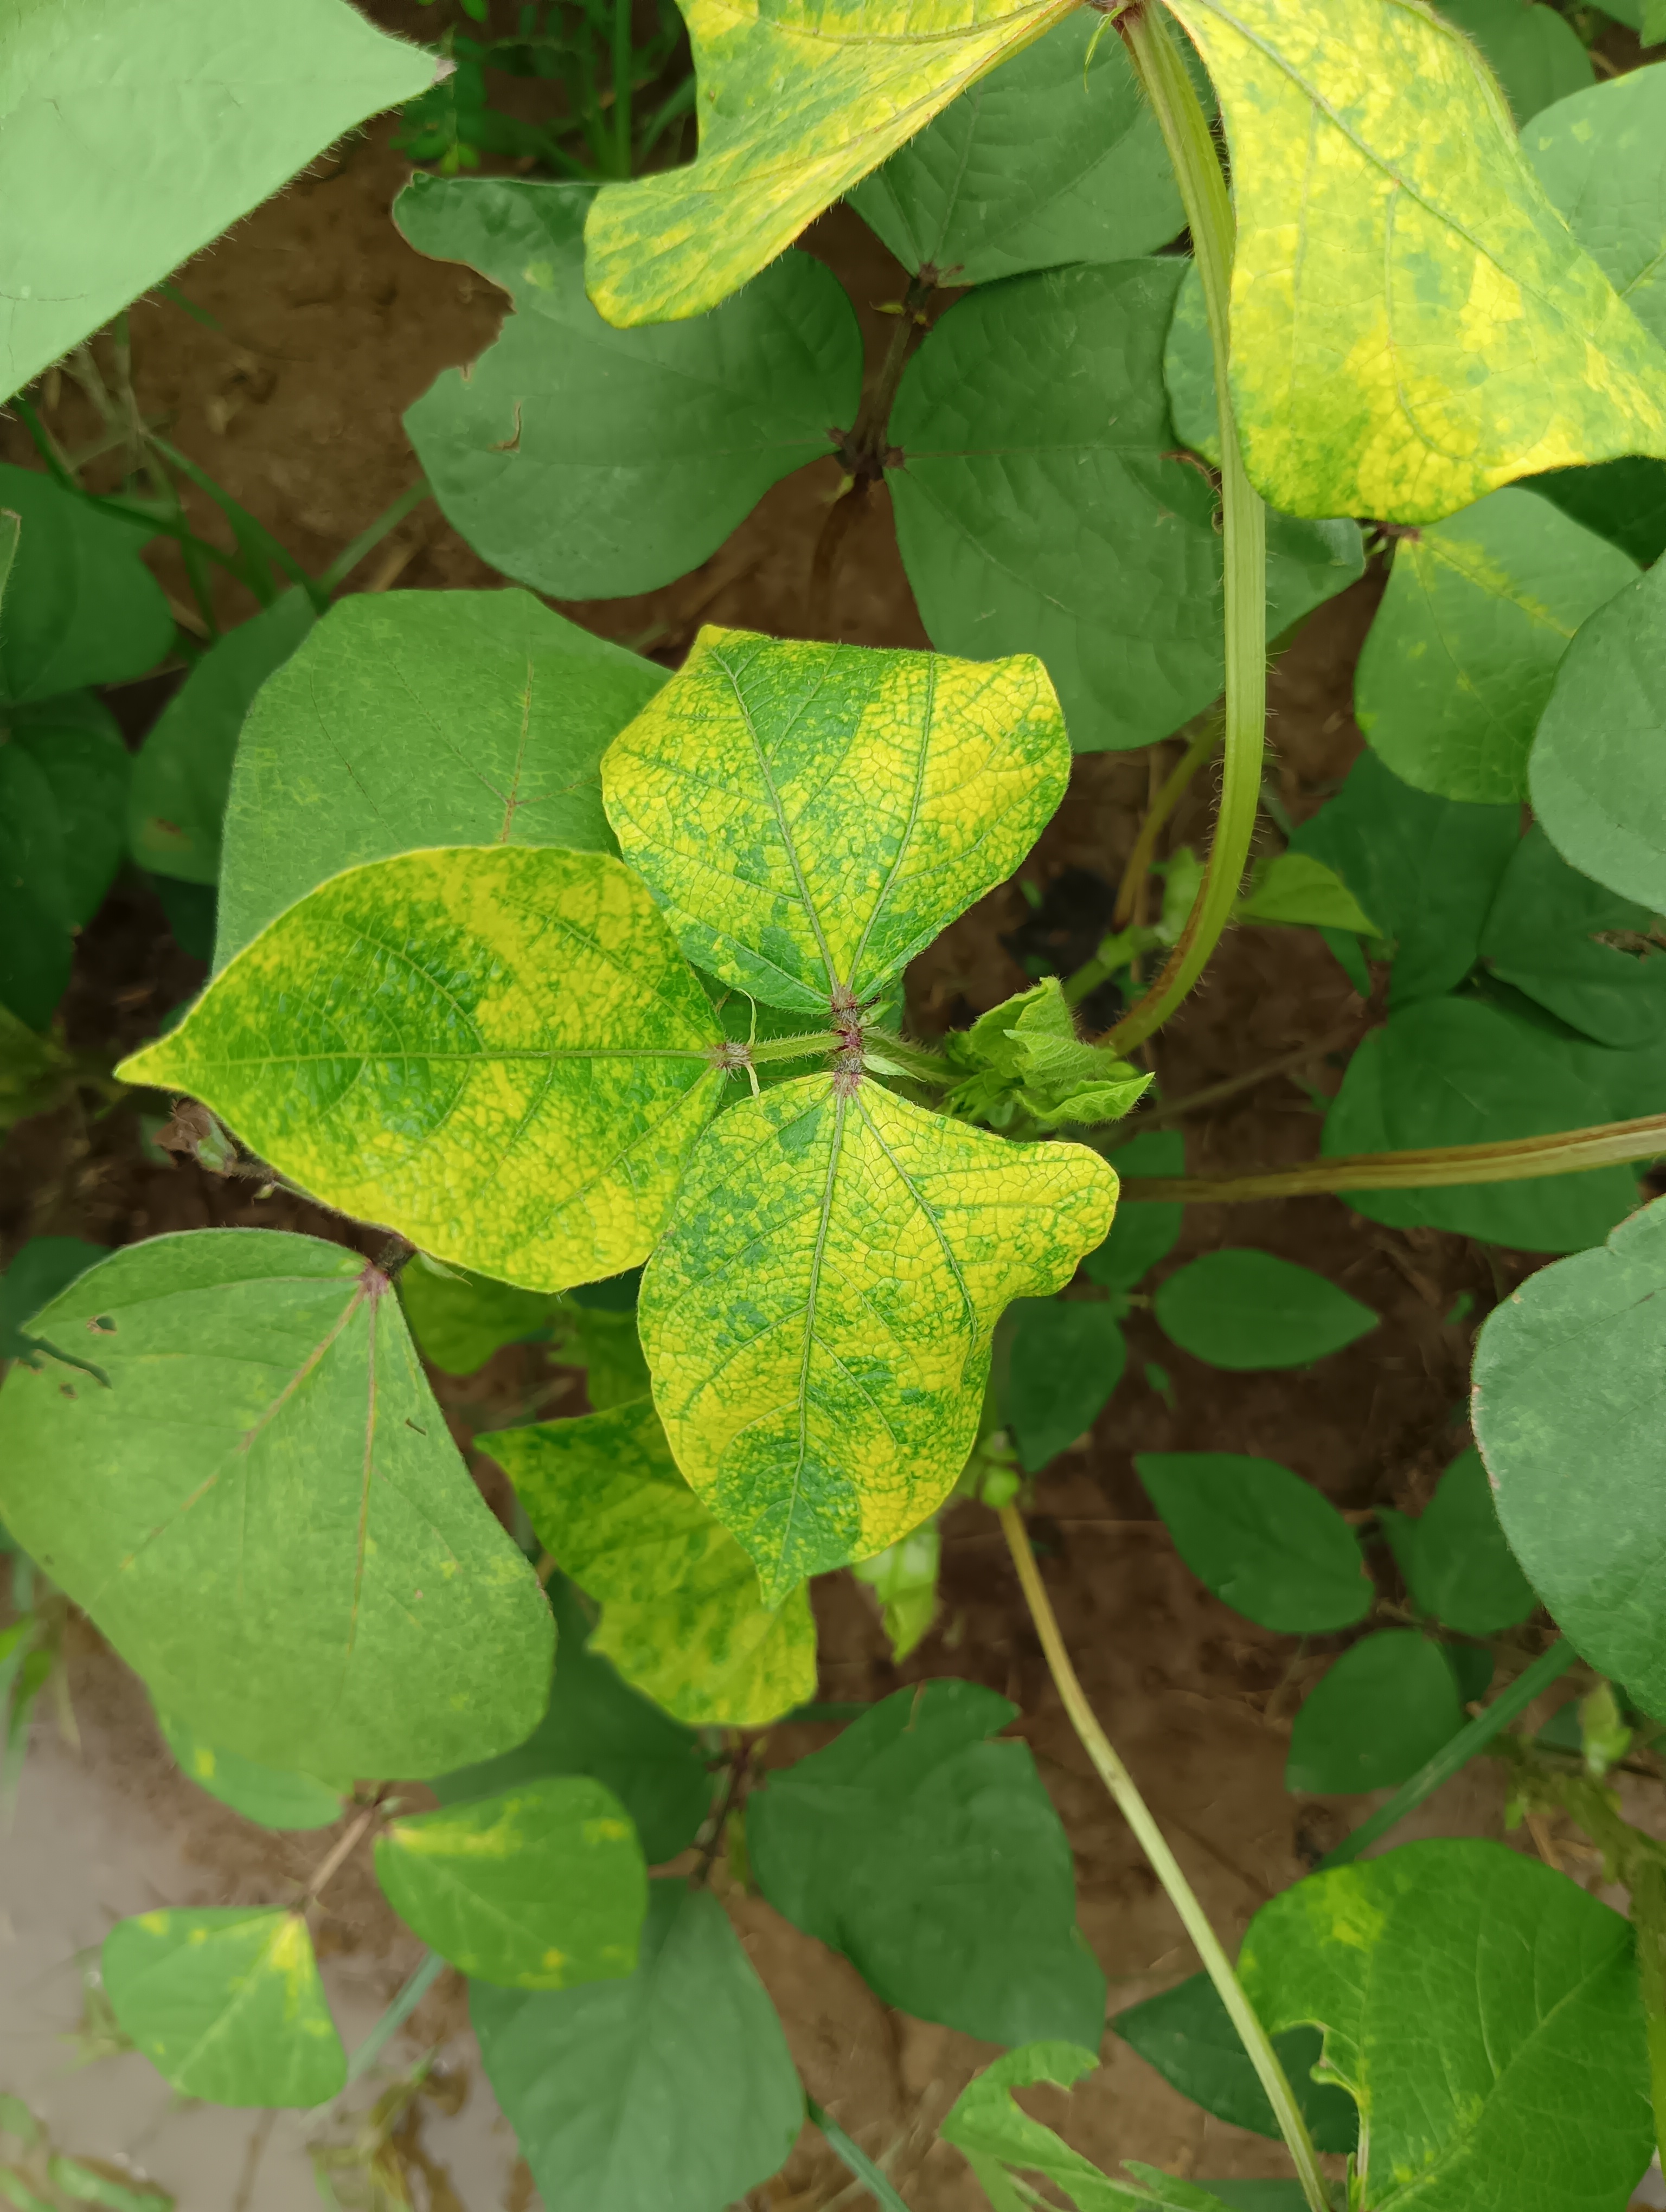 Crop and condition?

mungbean, yellow mosaic
